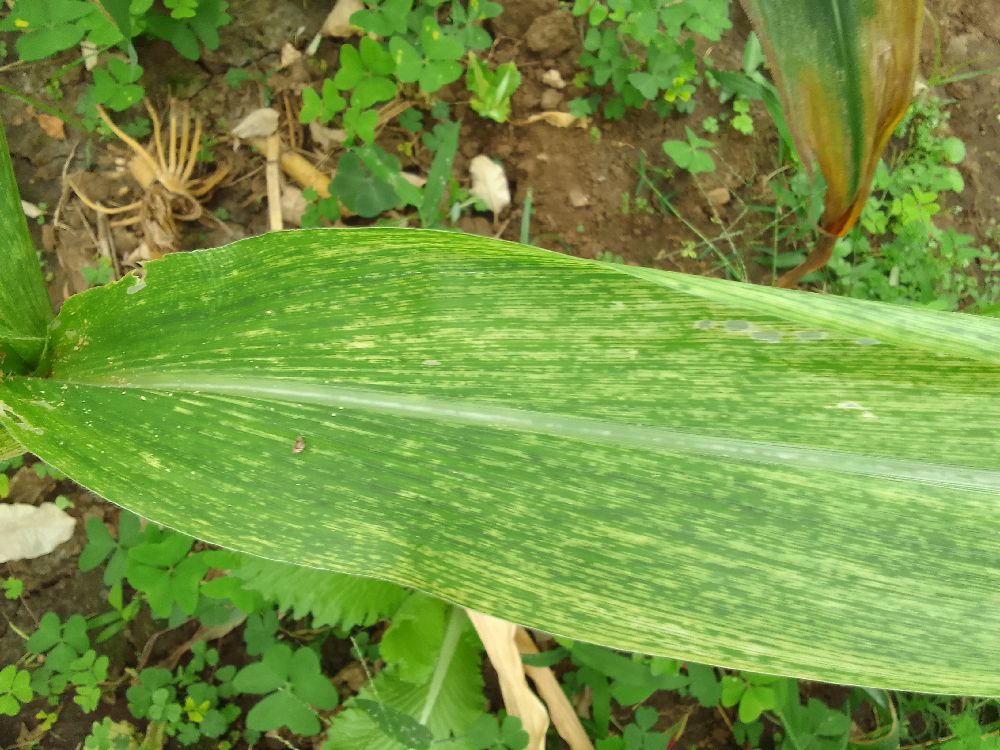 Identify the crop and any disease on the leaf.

maize, maize lethal necrosis
